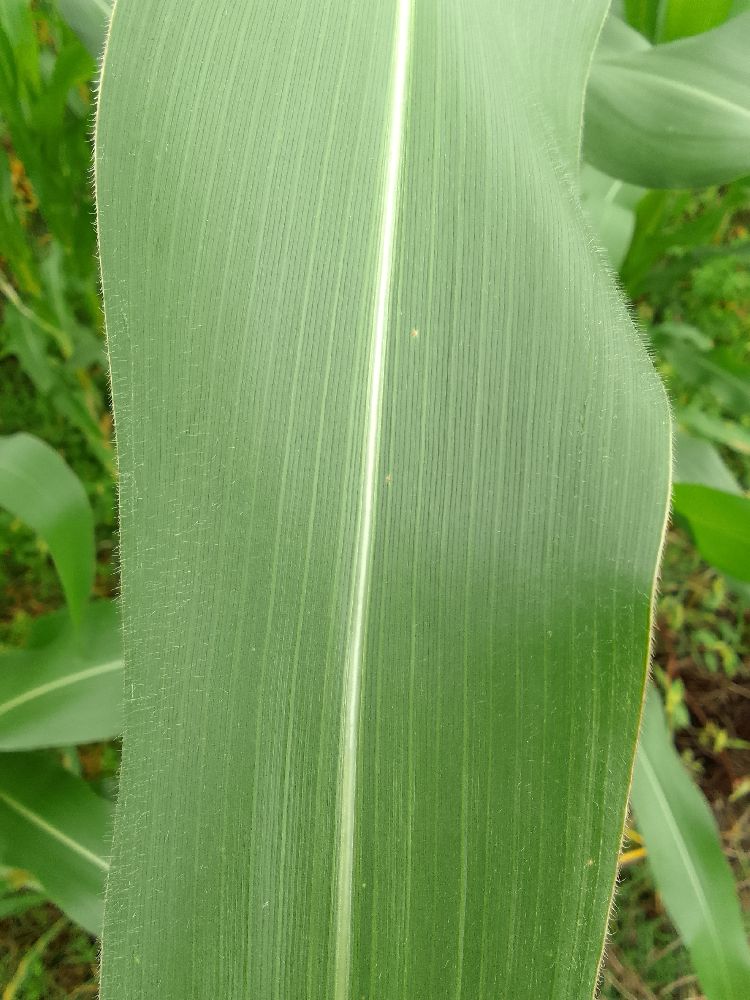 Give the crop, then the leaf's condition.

maize, healthy
